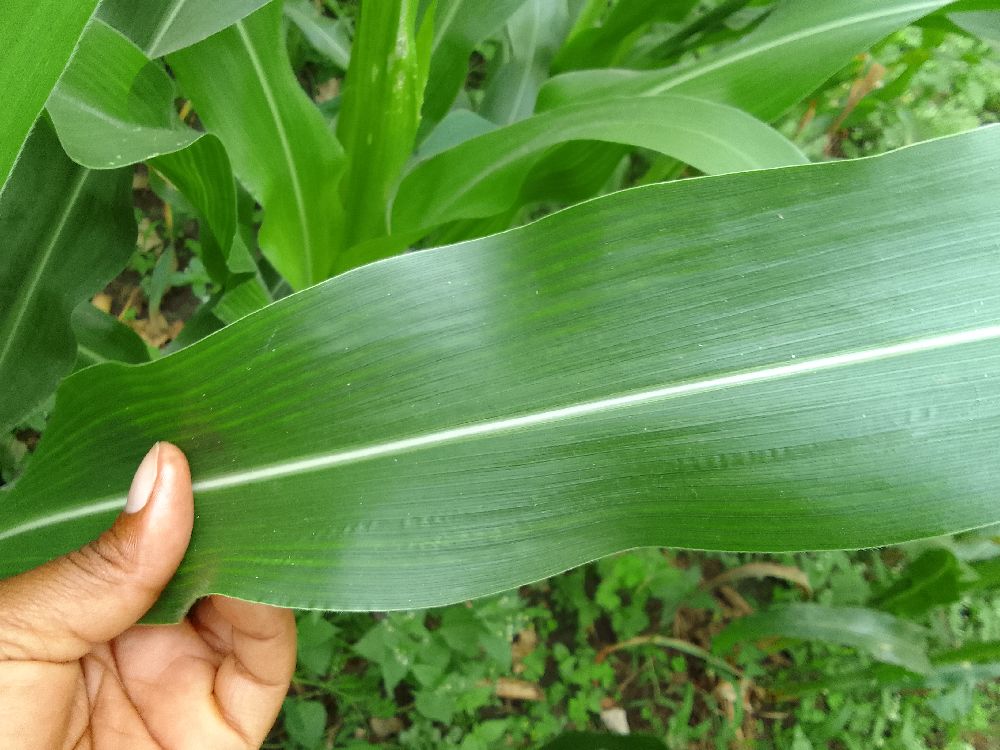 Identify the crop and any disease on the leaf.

maize, healthy
